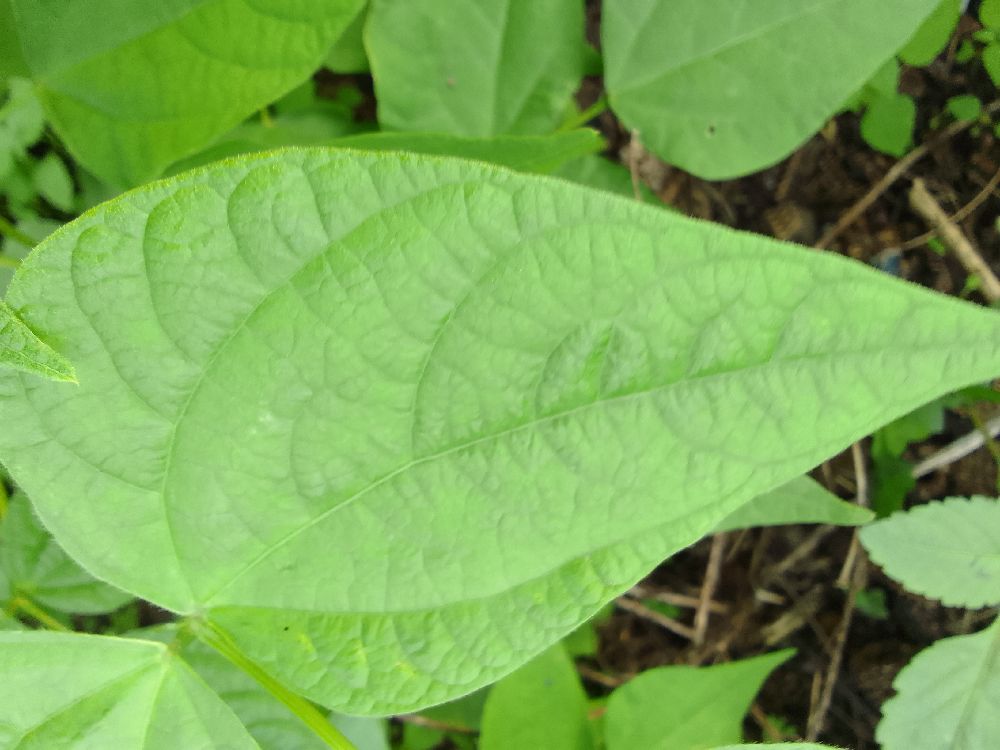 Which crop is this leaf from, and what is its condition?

common bean, healthy
